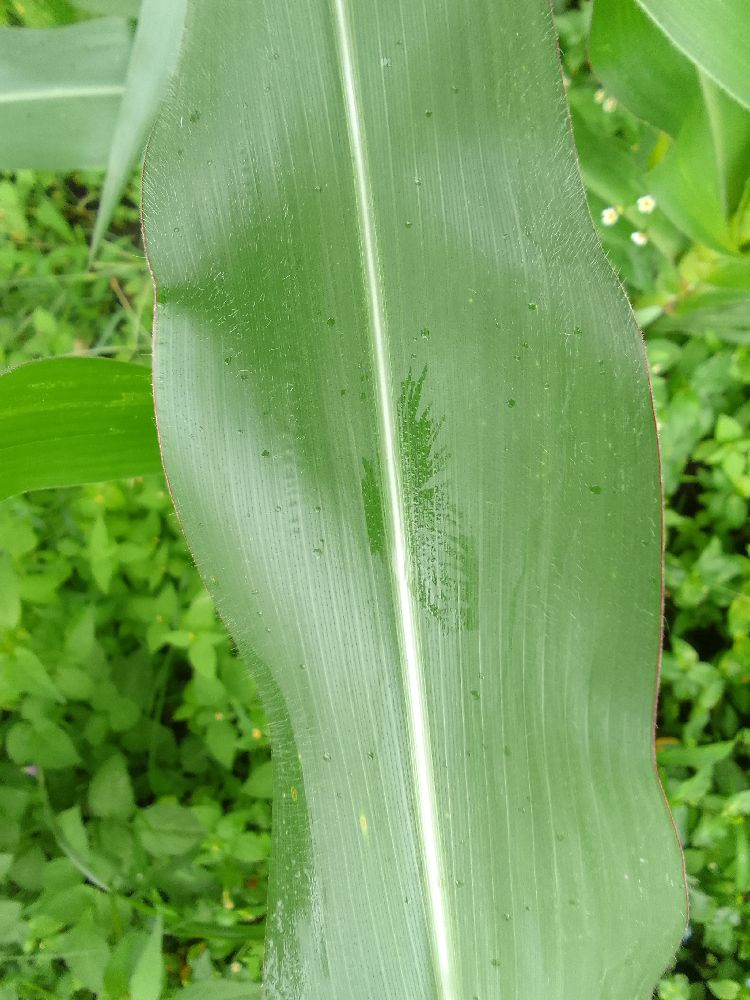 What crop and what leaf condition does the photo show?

maize, healthy
